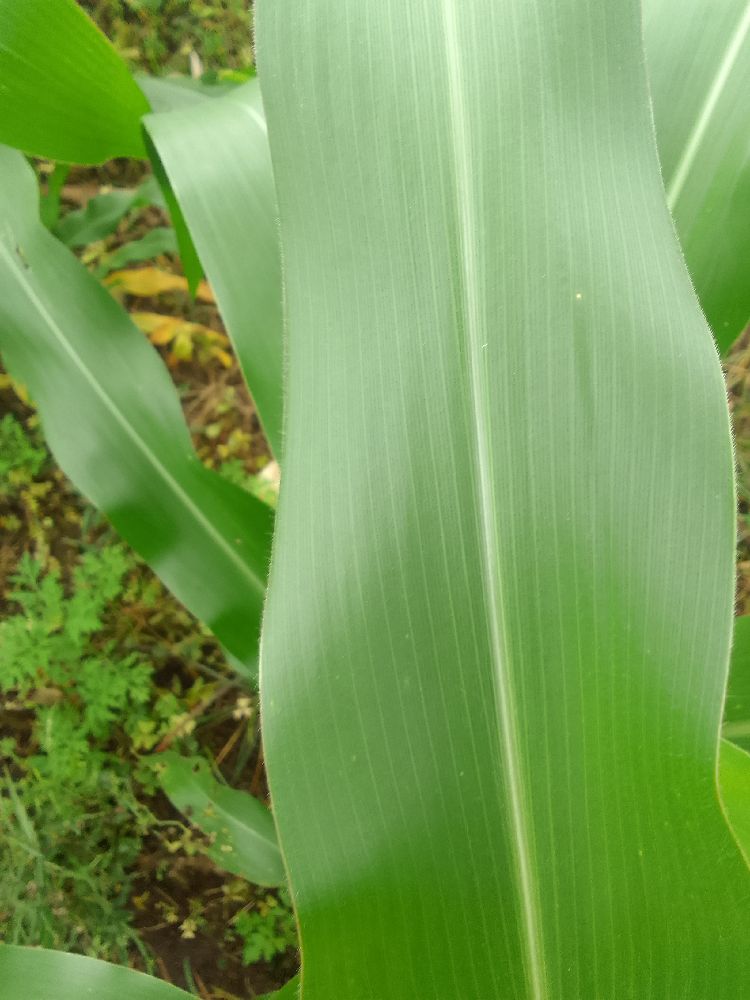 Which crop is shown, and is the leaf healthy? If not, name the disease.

maize, healthy
